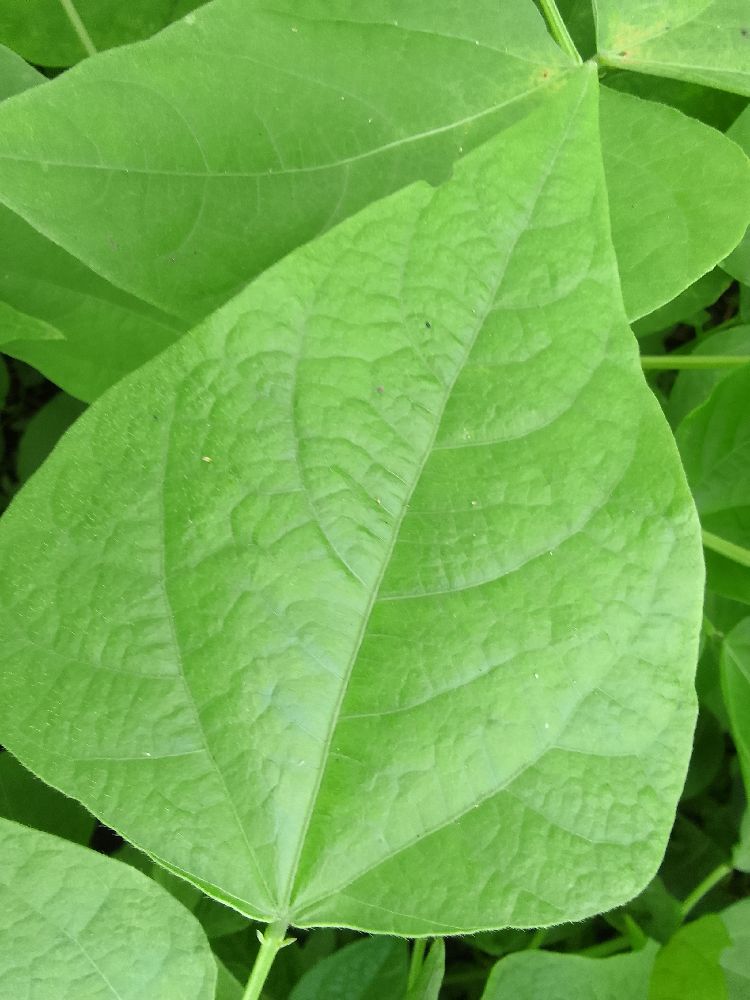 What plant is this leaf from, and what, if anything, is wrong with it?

common bean, healthy
